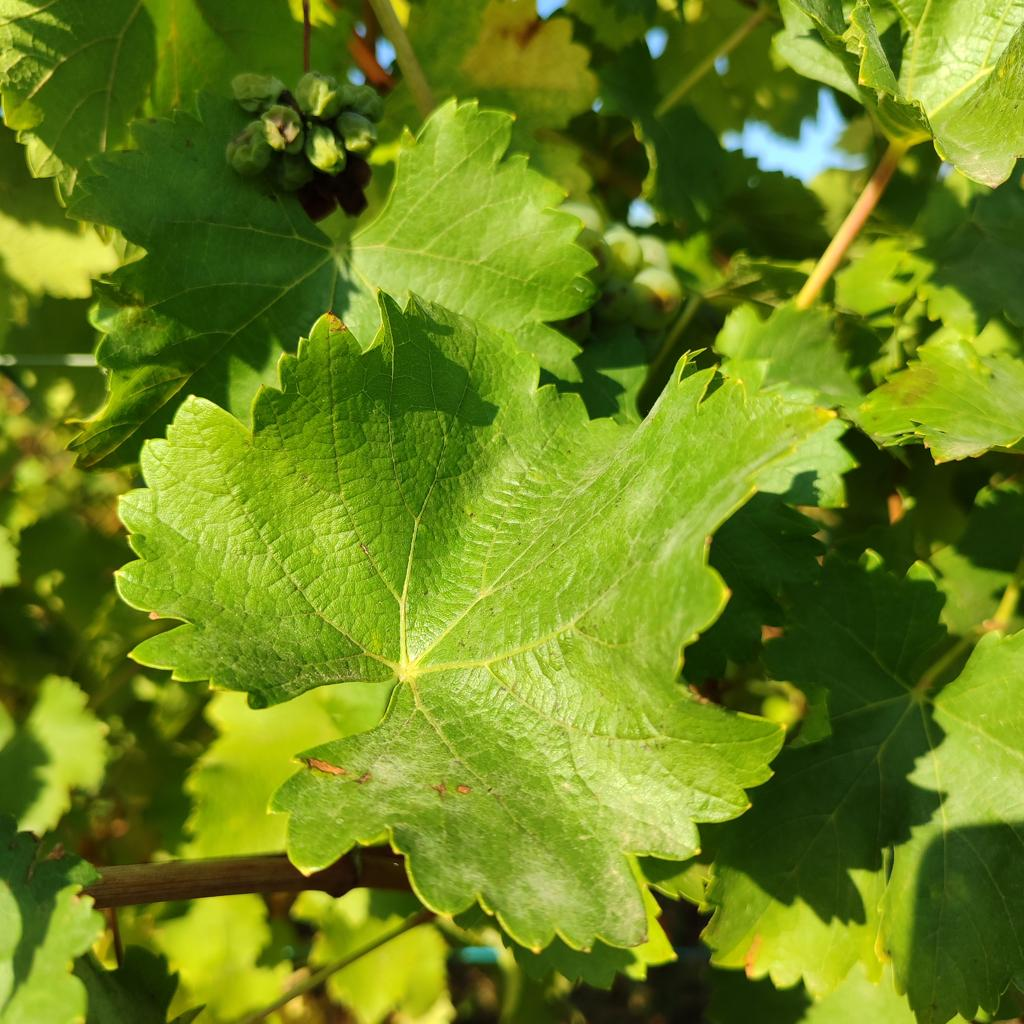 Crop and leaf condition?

grapevine, powdery mildew
